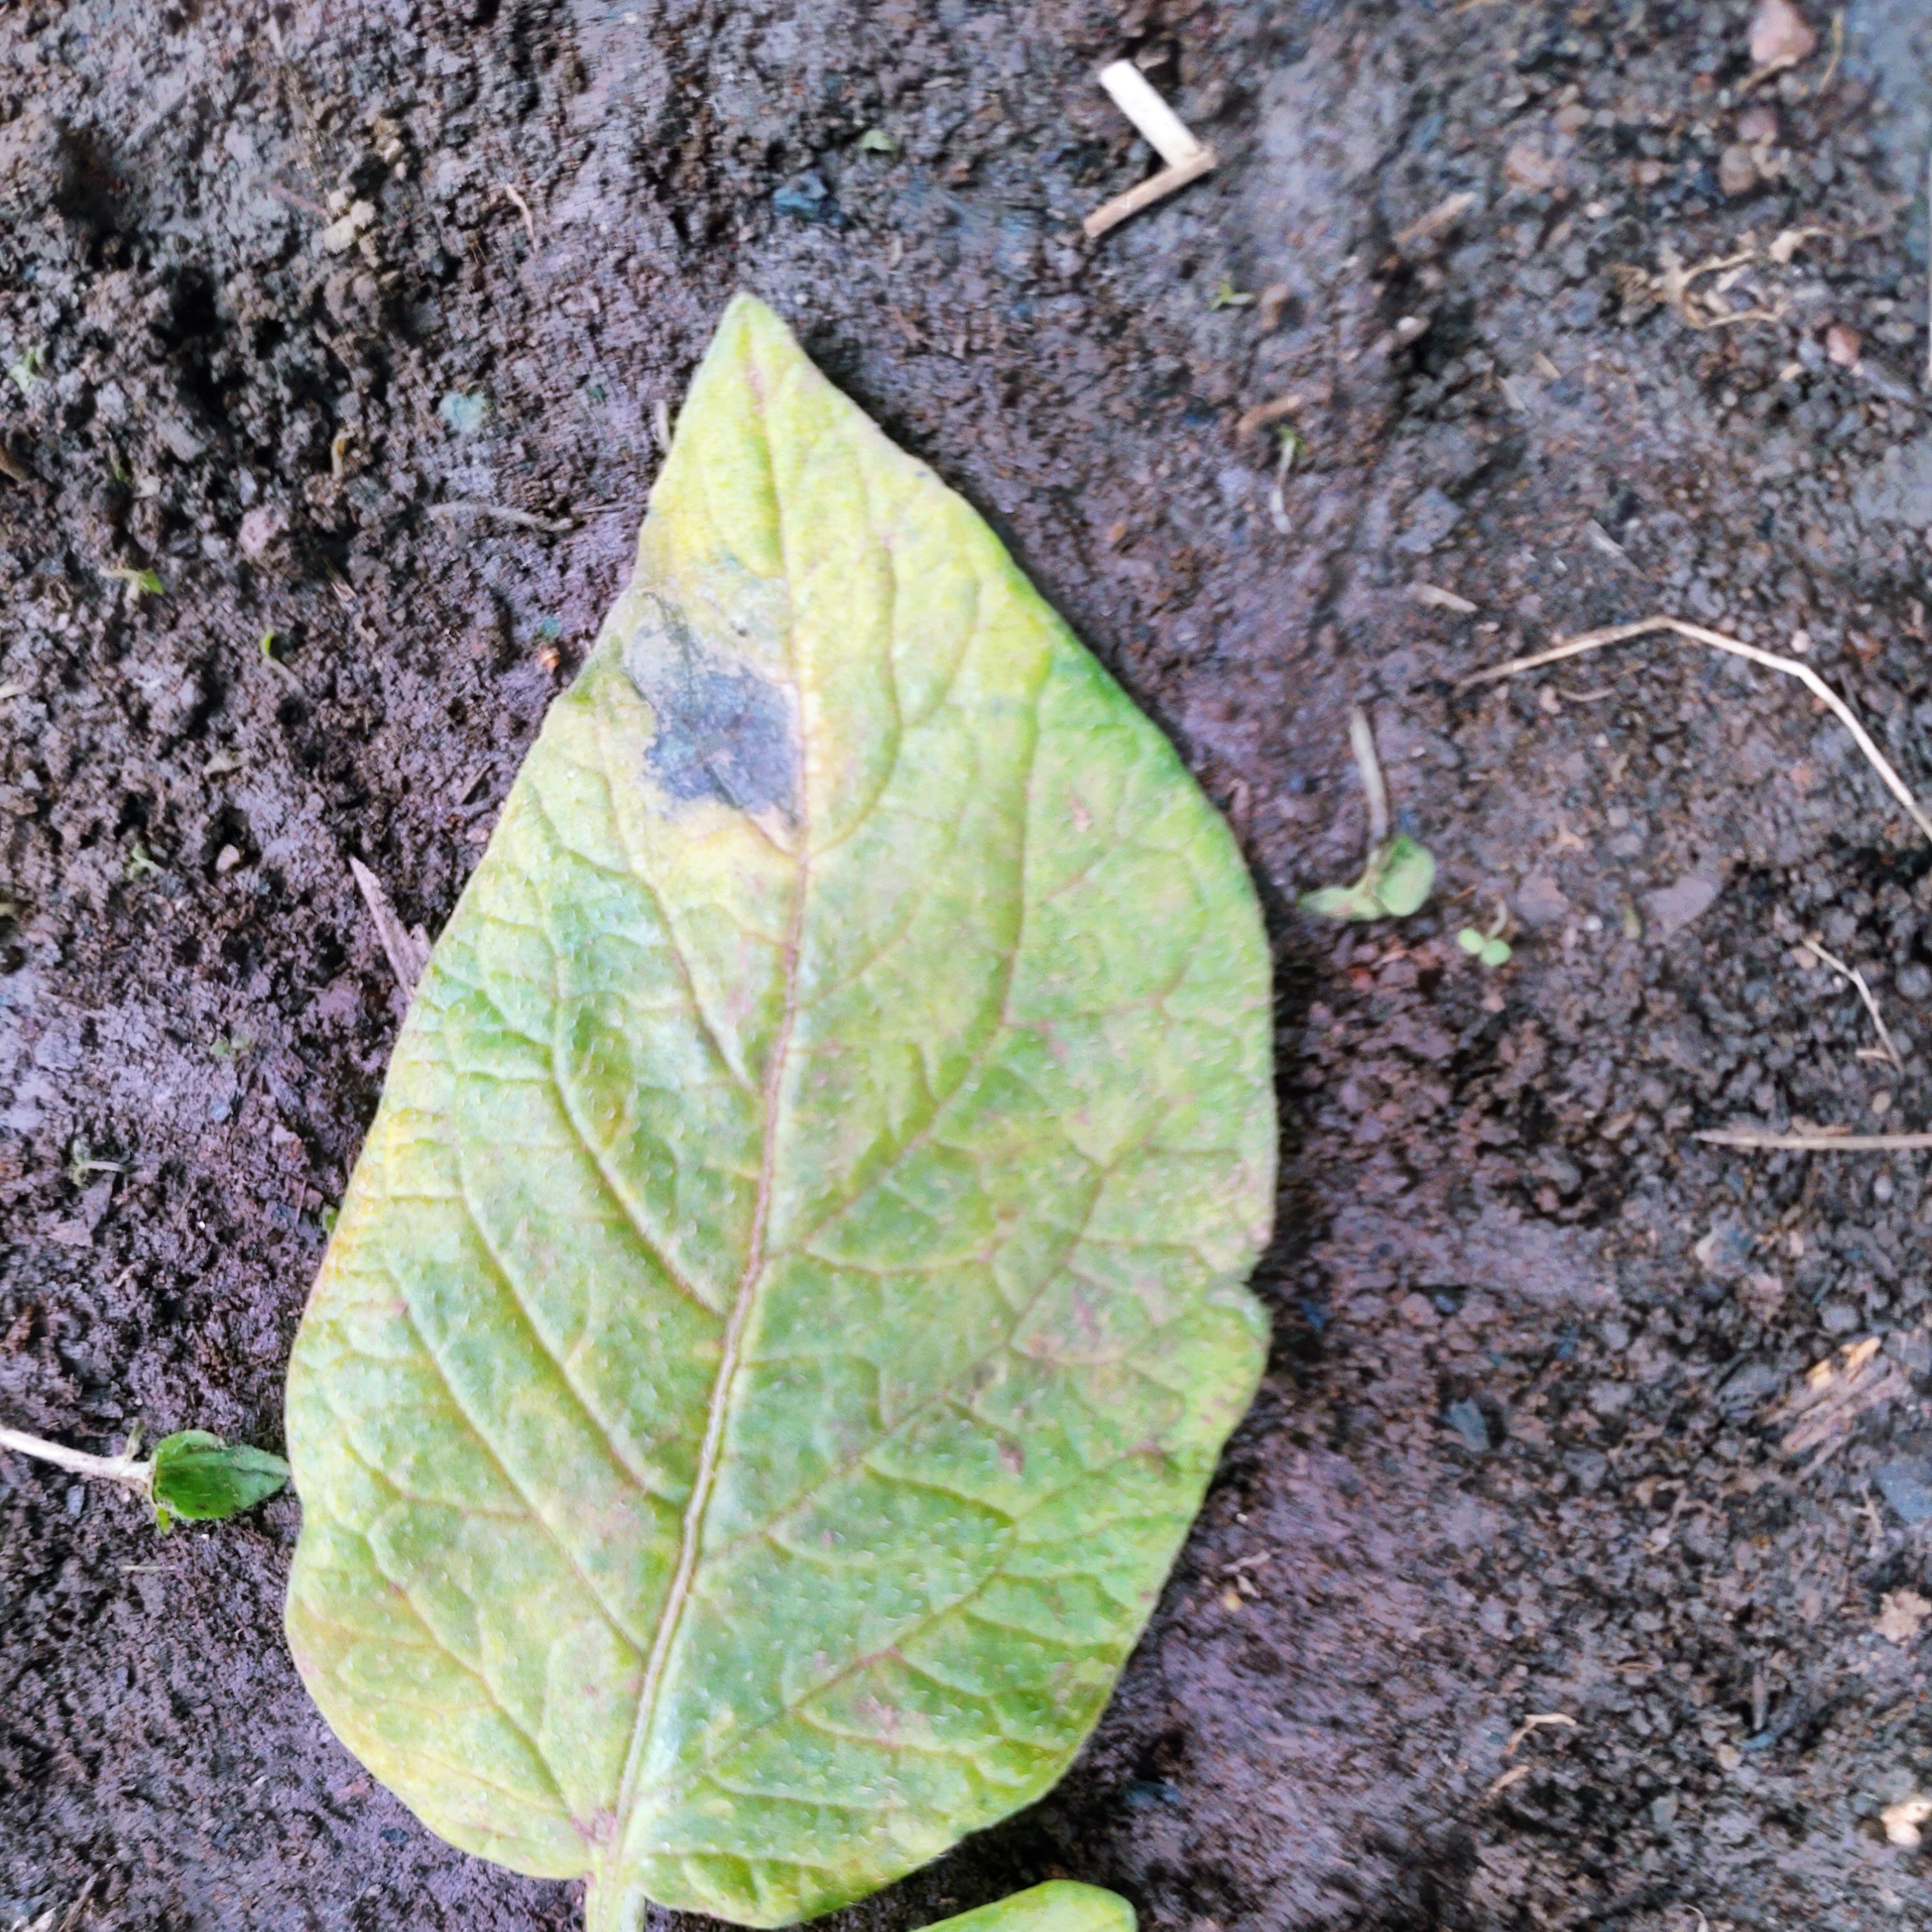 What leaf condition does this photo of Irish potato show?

late blight
